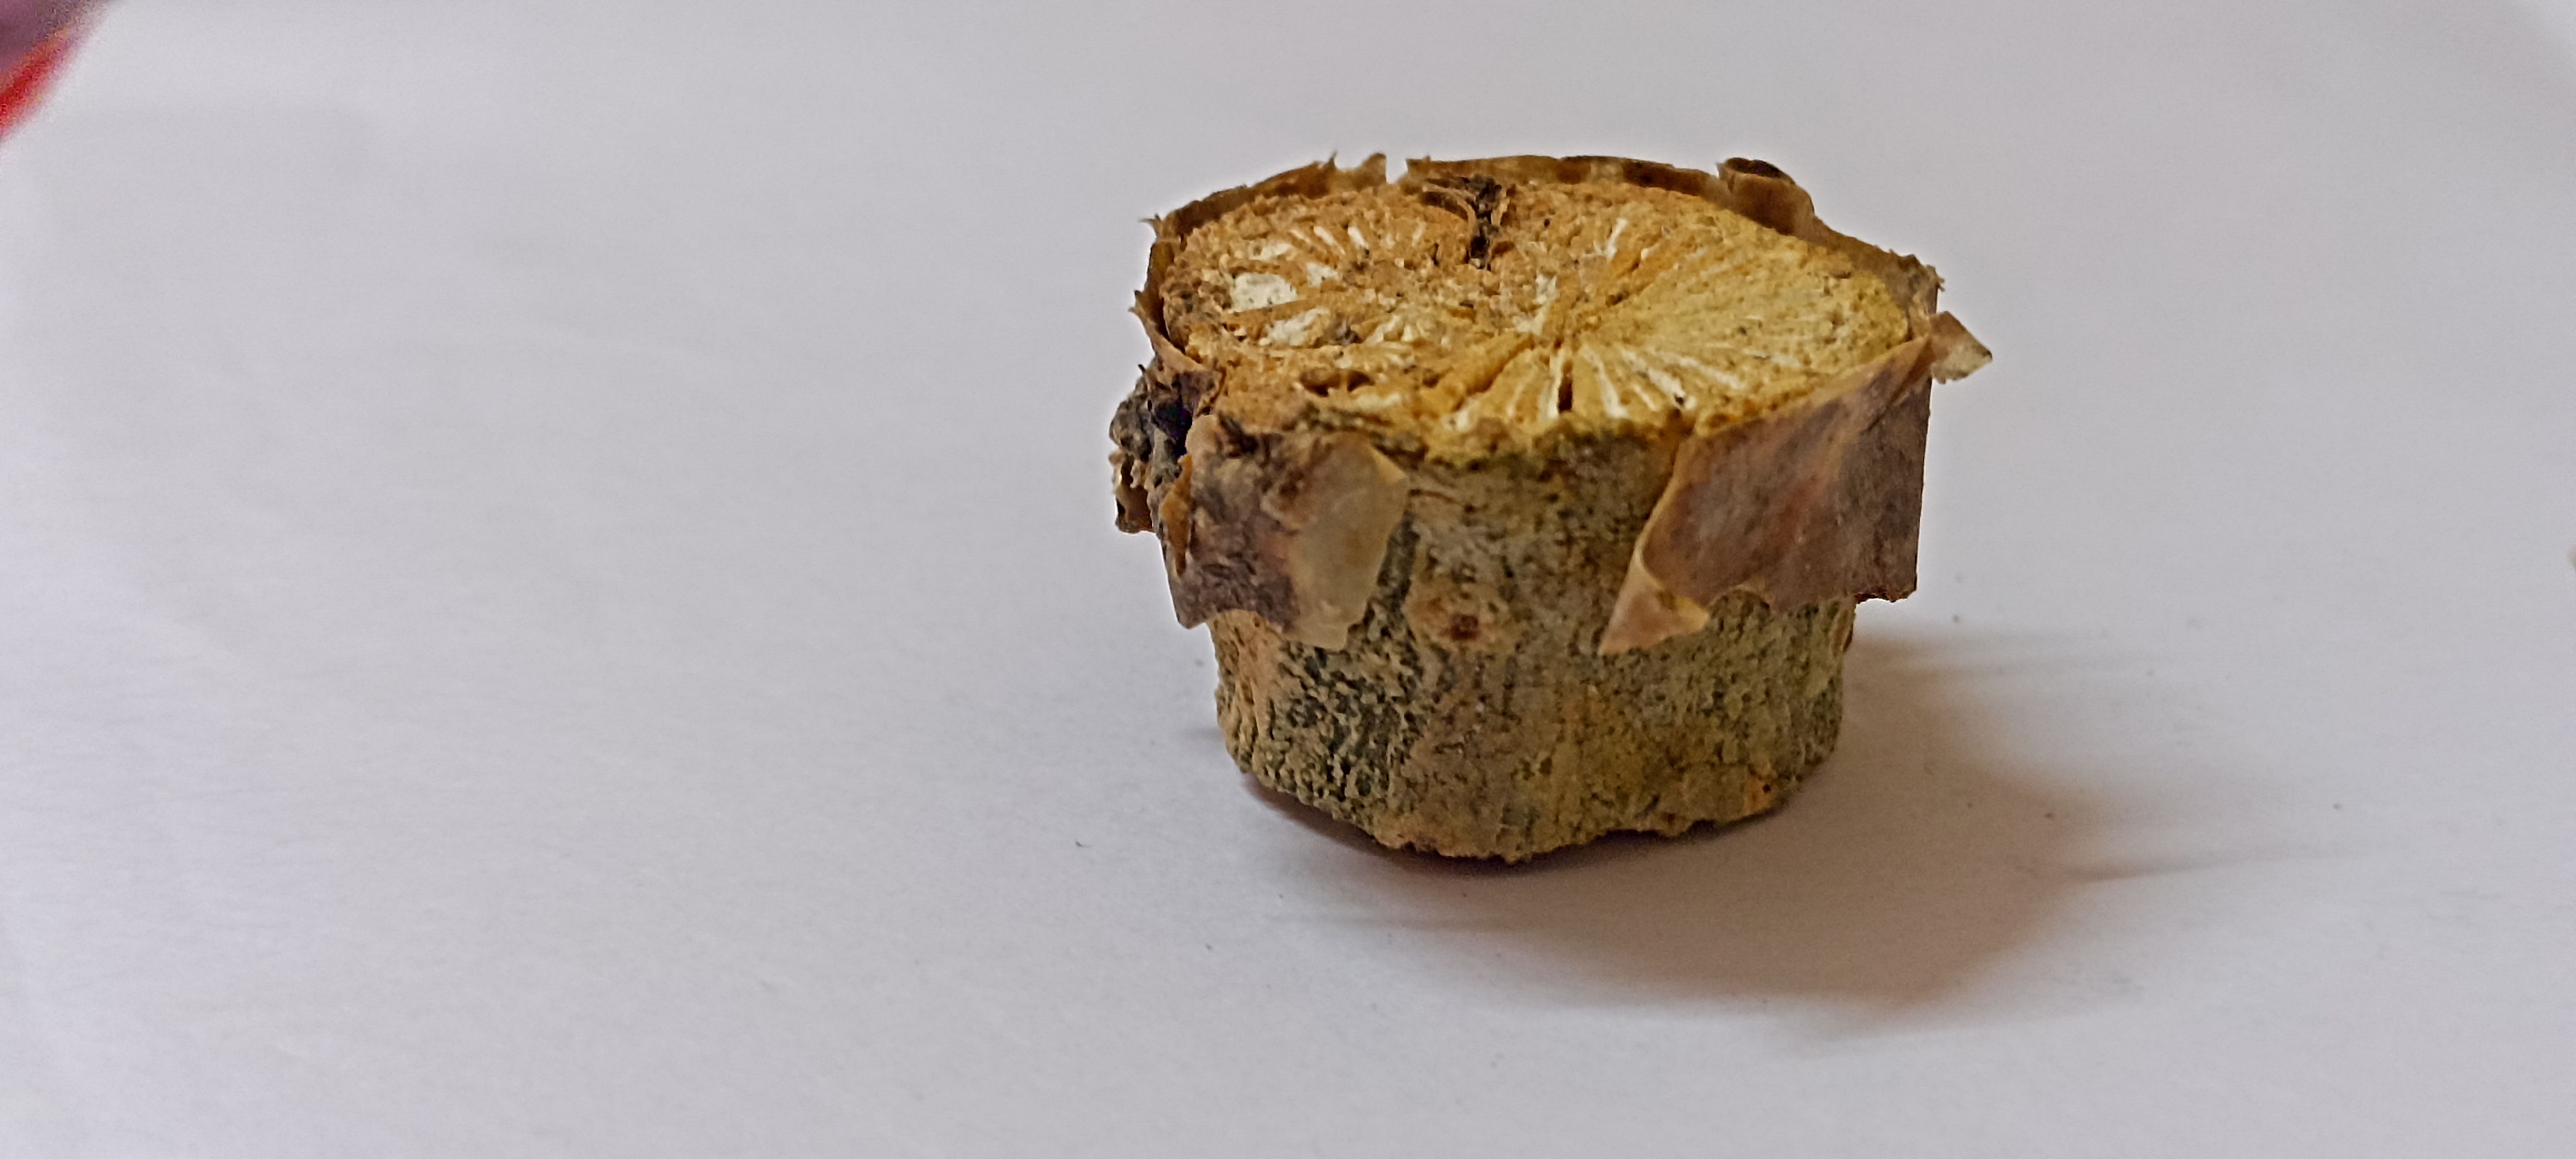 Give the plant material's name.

gulvel
